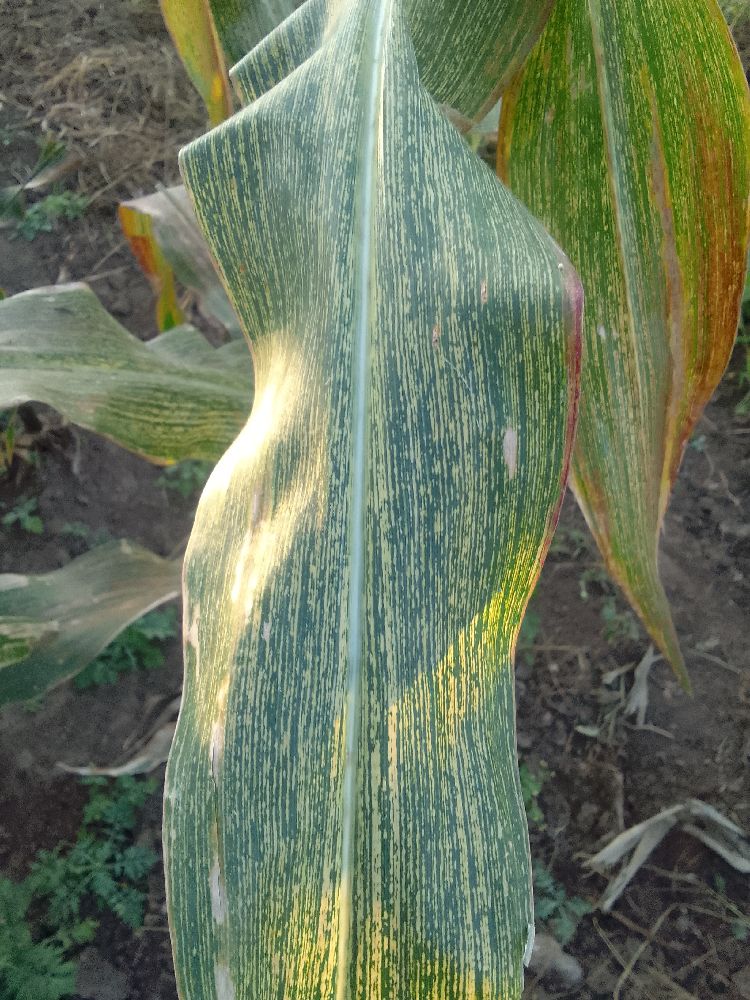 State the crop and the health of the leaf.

maize, maize streak virus
